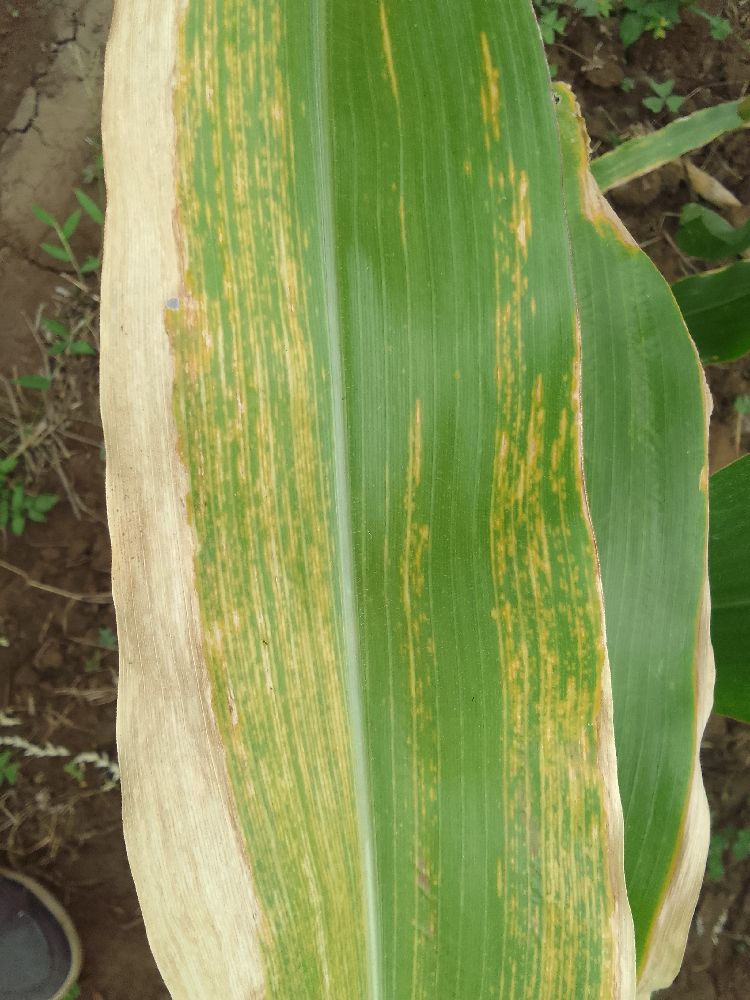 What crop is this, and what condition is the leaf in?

maize, maize lethal necrosis
